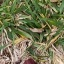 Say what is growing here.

grass
